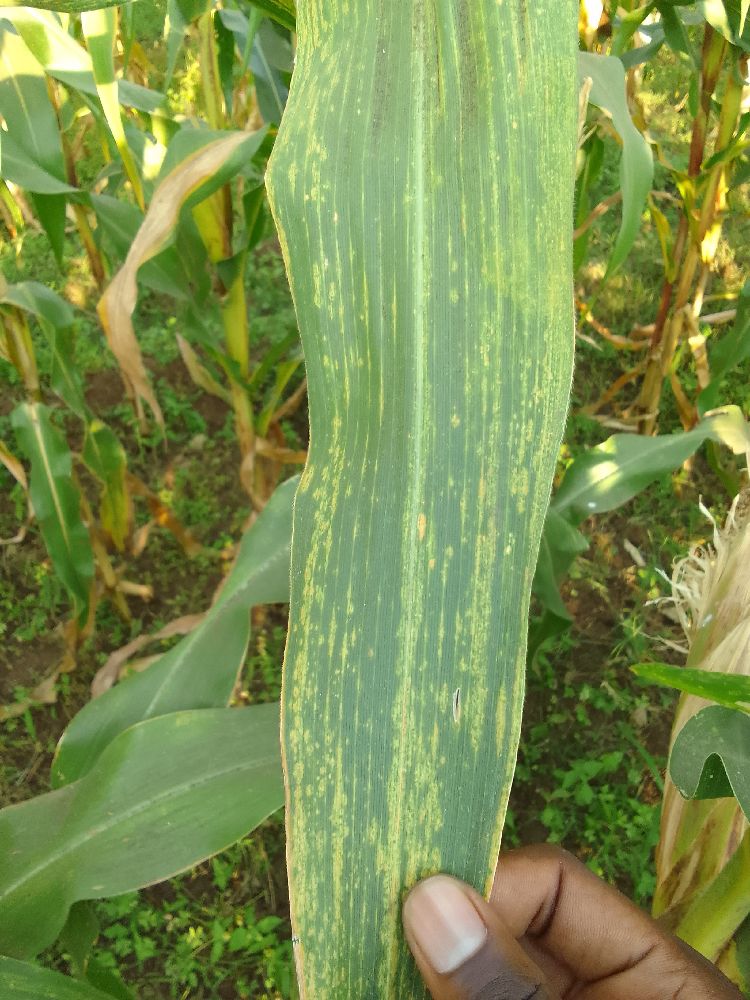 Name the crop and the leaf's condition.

maize, maize lethal necrosis
